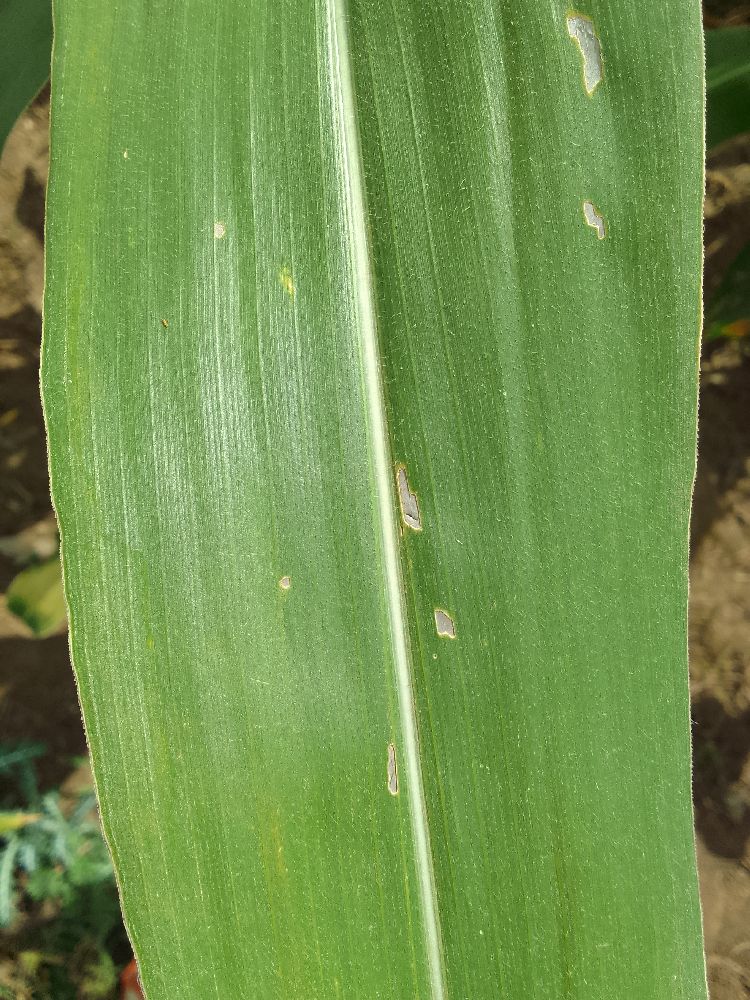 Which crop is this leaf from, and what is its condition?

maize, healthy
